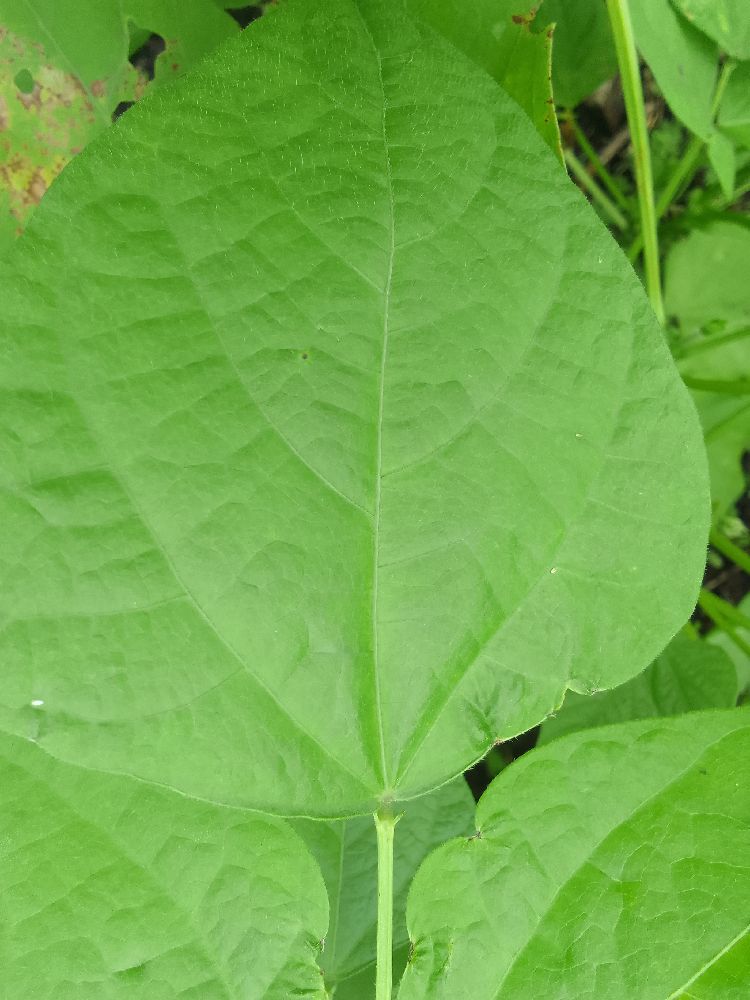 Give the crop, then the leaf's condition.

common bean, healthy
